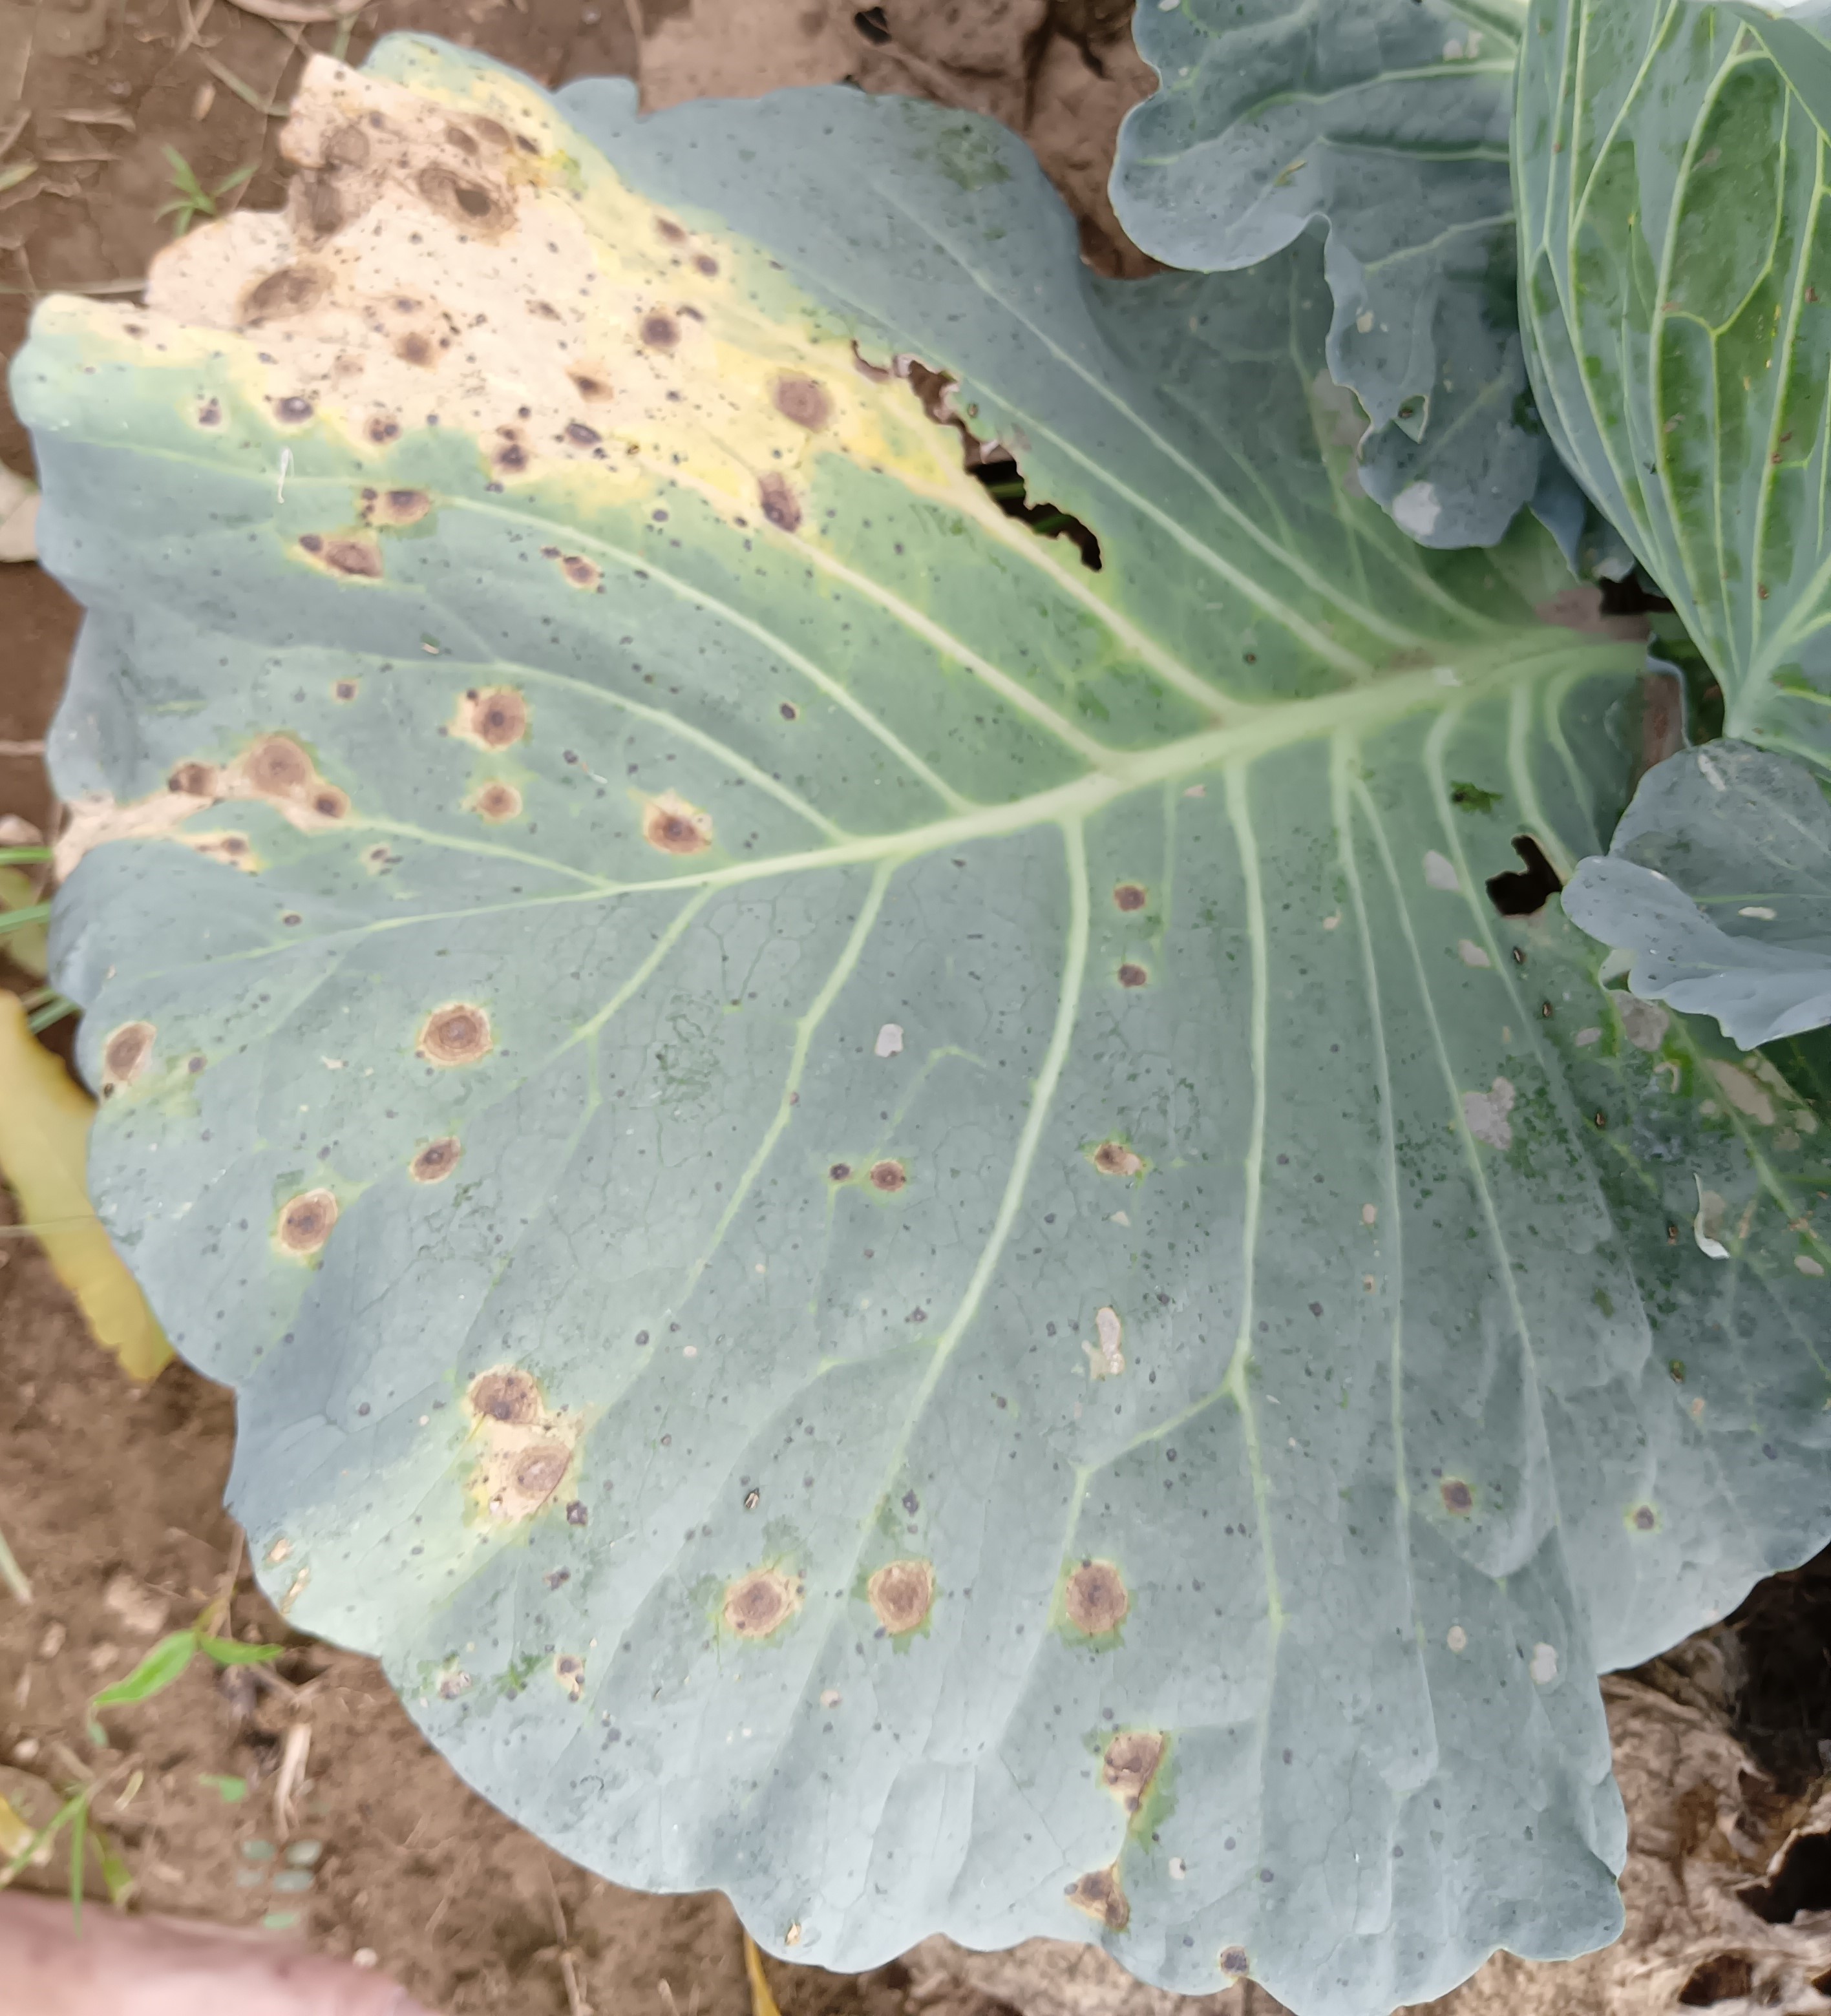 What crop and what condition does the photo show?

cabbage, alternaria
